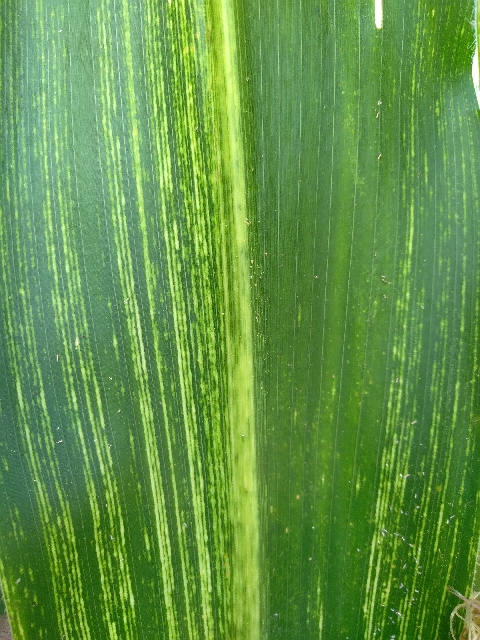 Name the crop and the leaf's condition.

maize, maize streak virus
